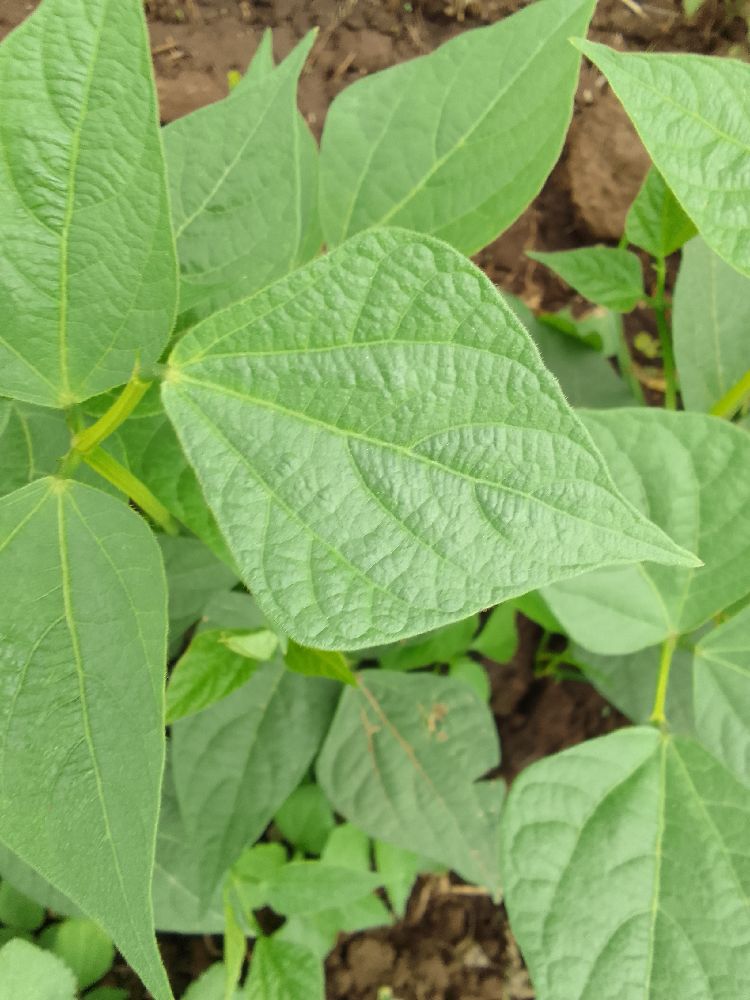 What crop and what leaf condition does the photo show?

common bean, healthy
